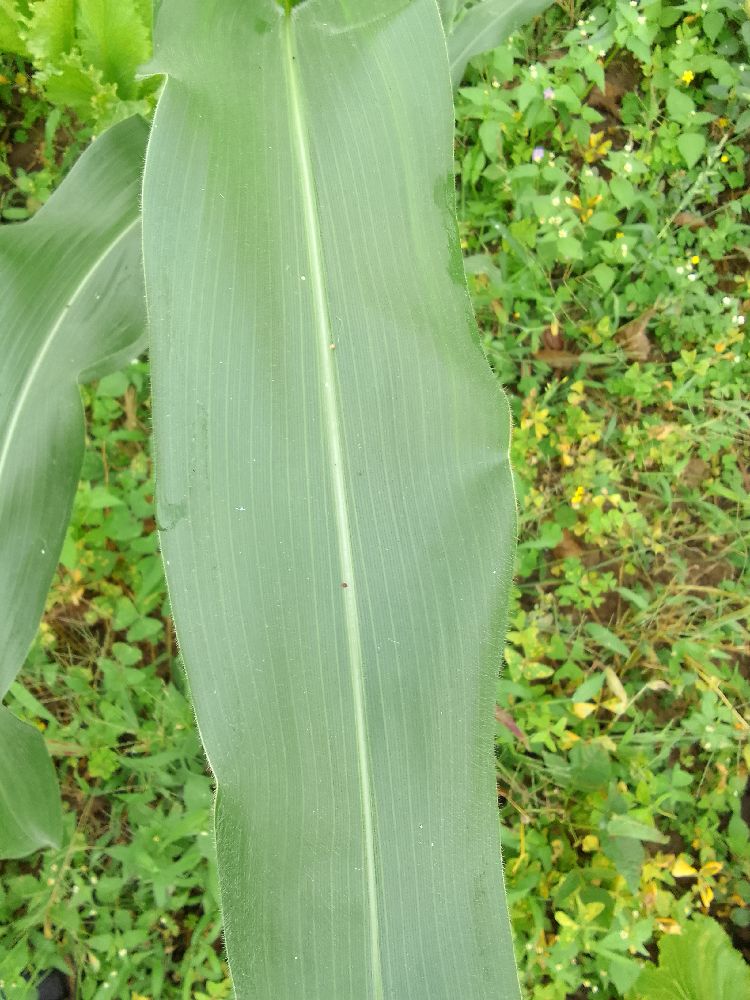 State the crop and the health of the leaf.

maize, healthy
